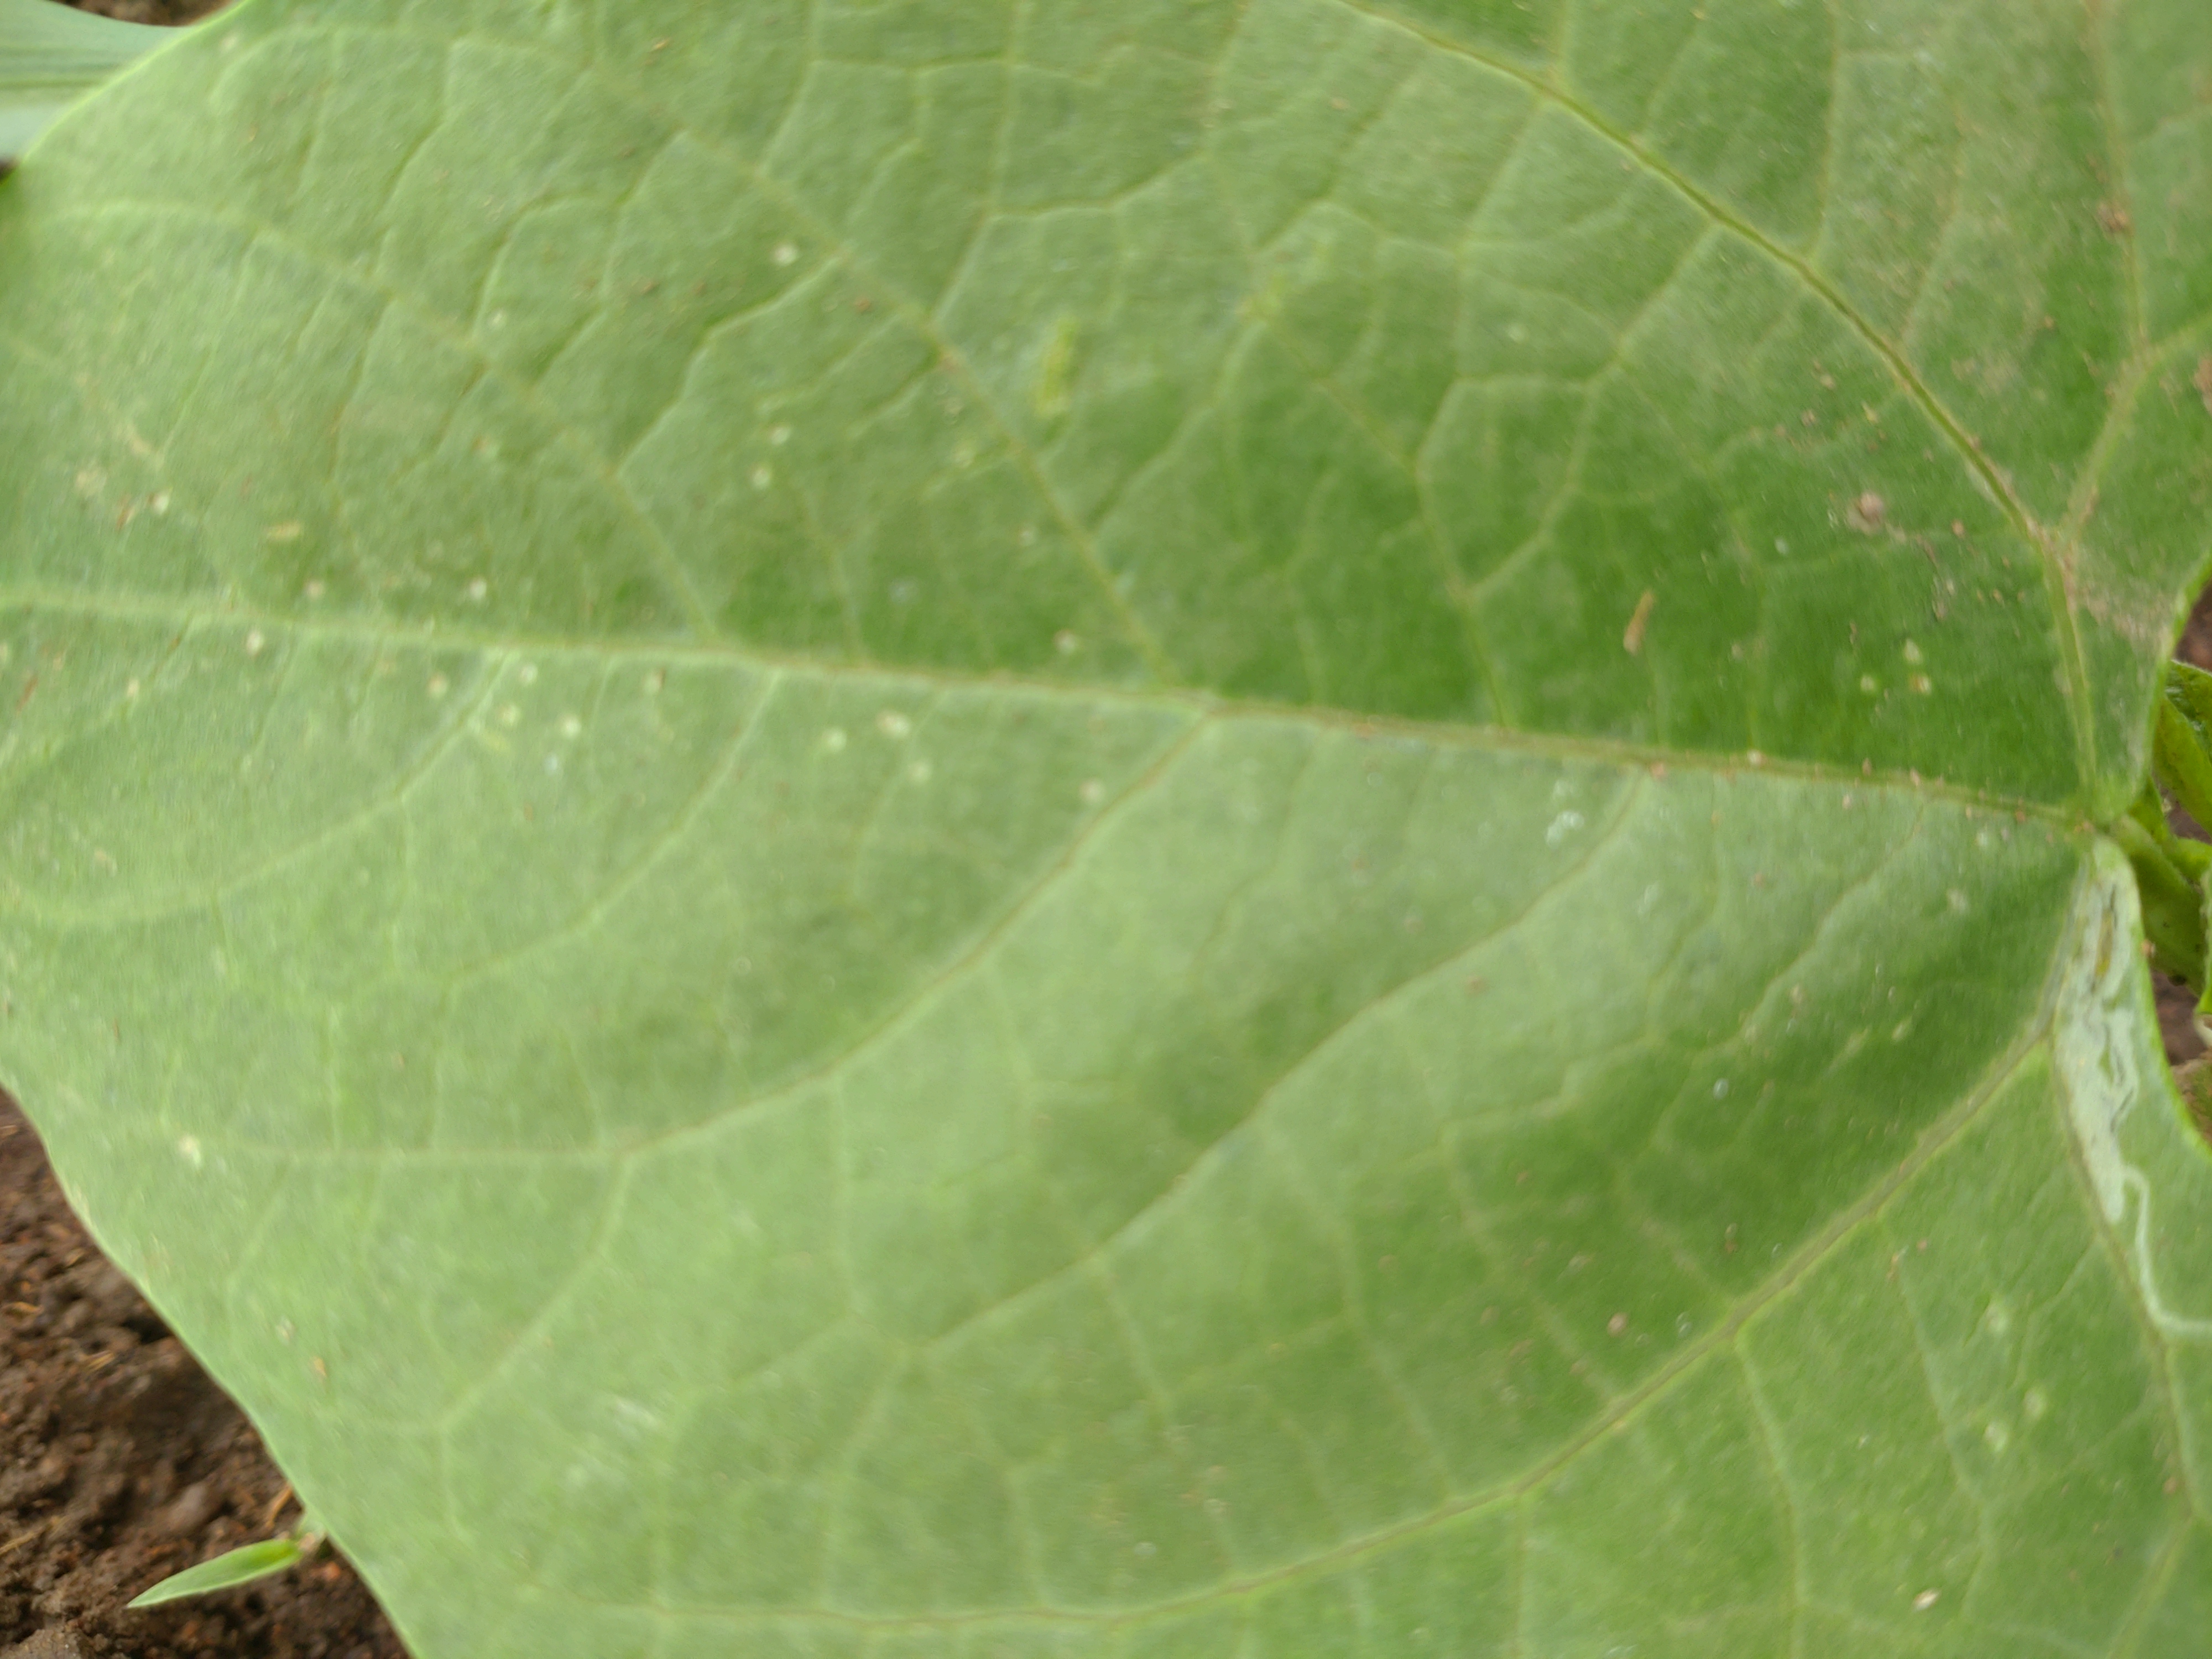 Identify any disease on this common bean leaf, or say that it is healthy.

healthy
